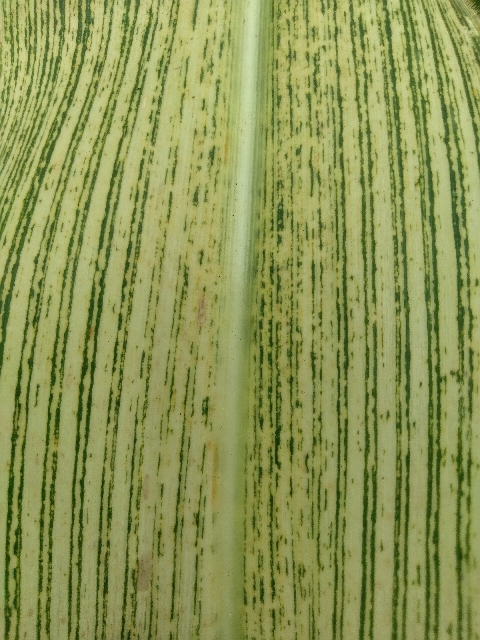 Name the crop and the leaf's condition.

maize, maize streak virus
